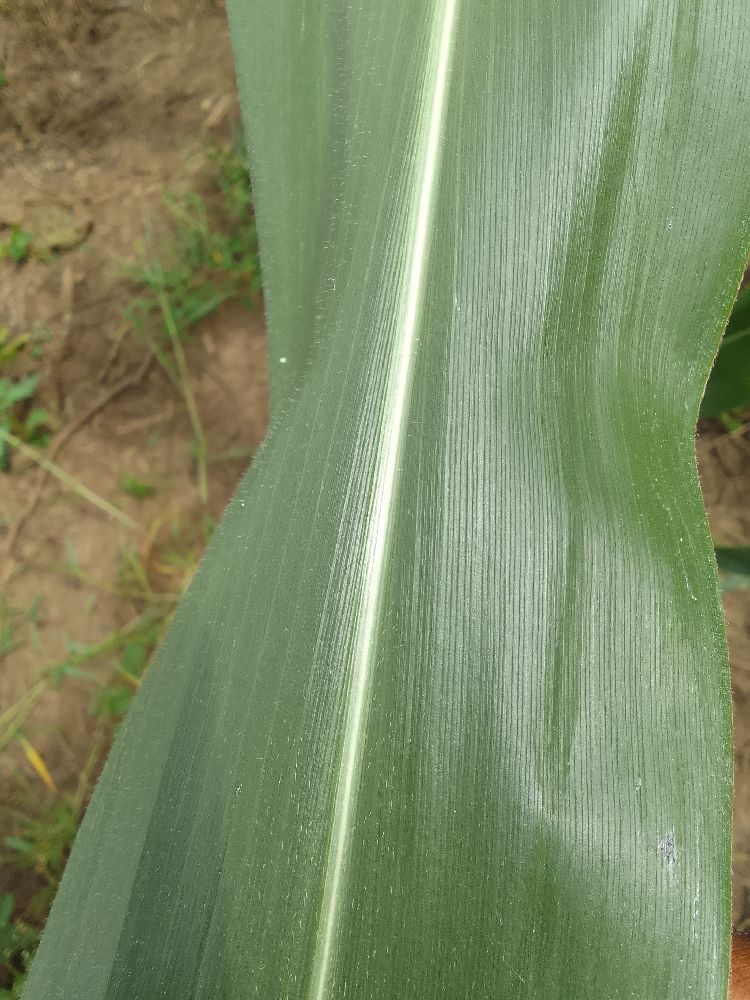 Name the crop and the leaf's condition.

maize, healthy
